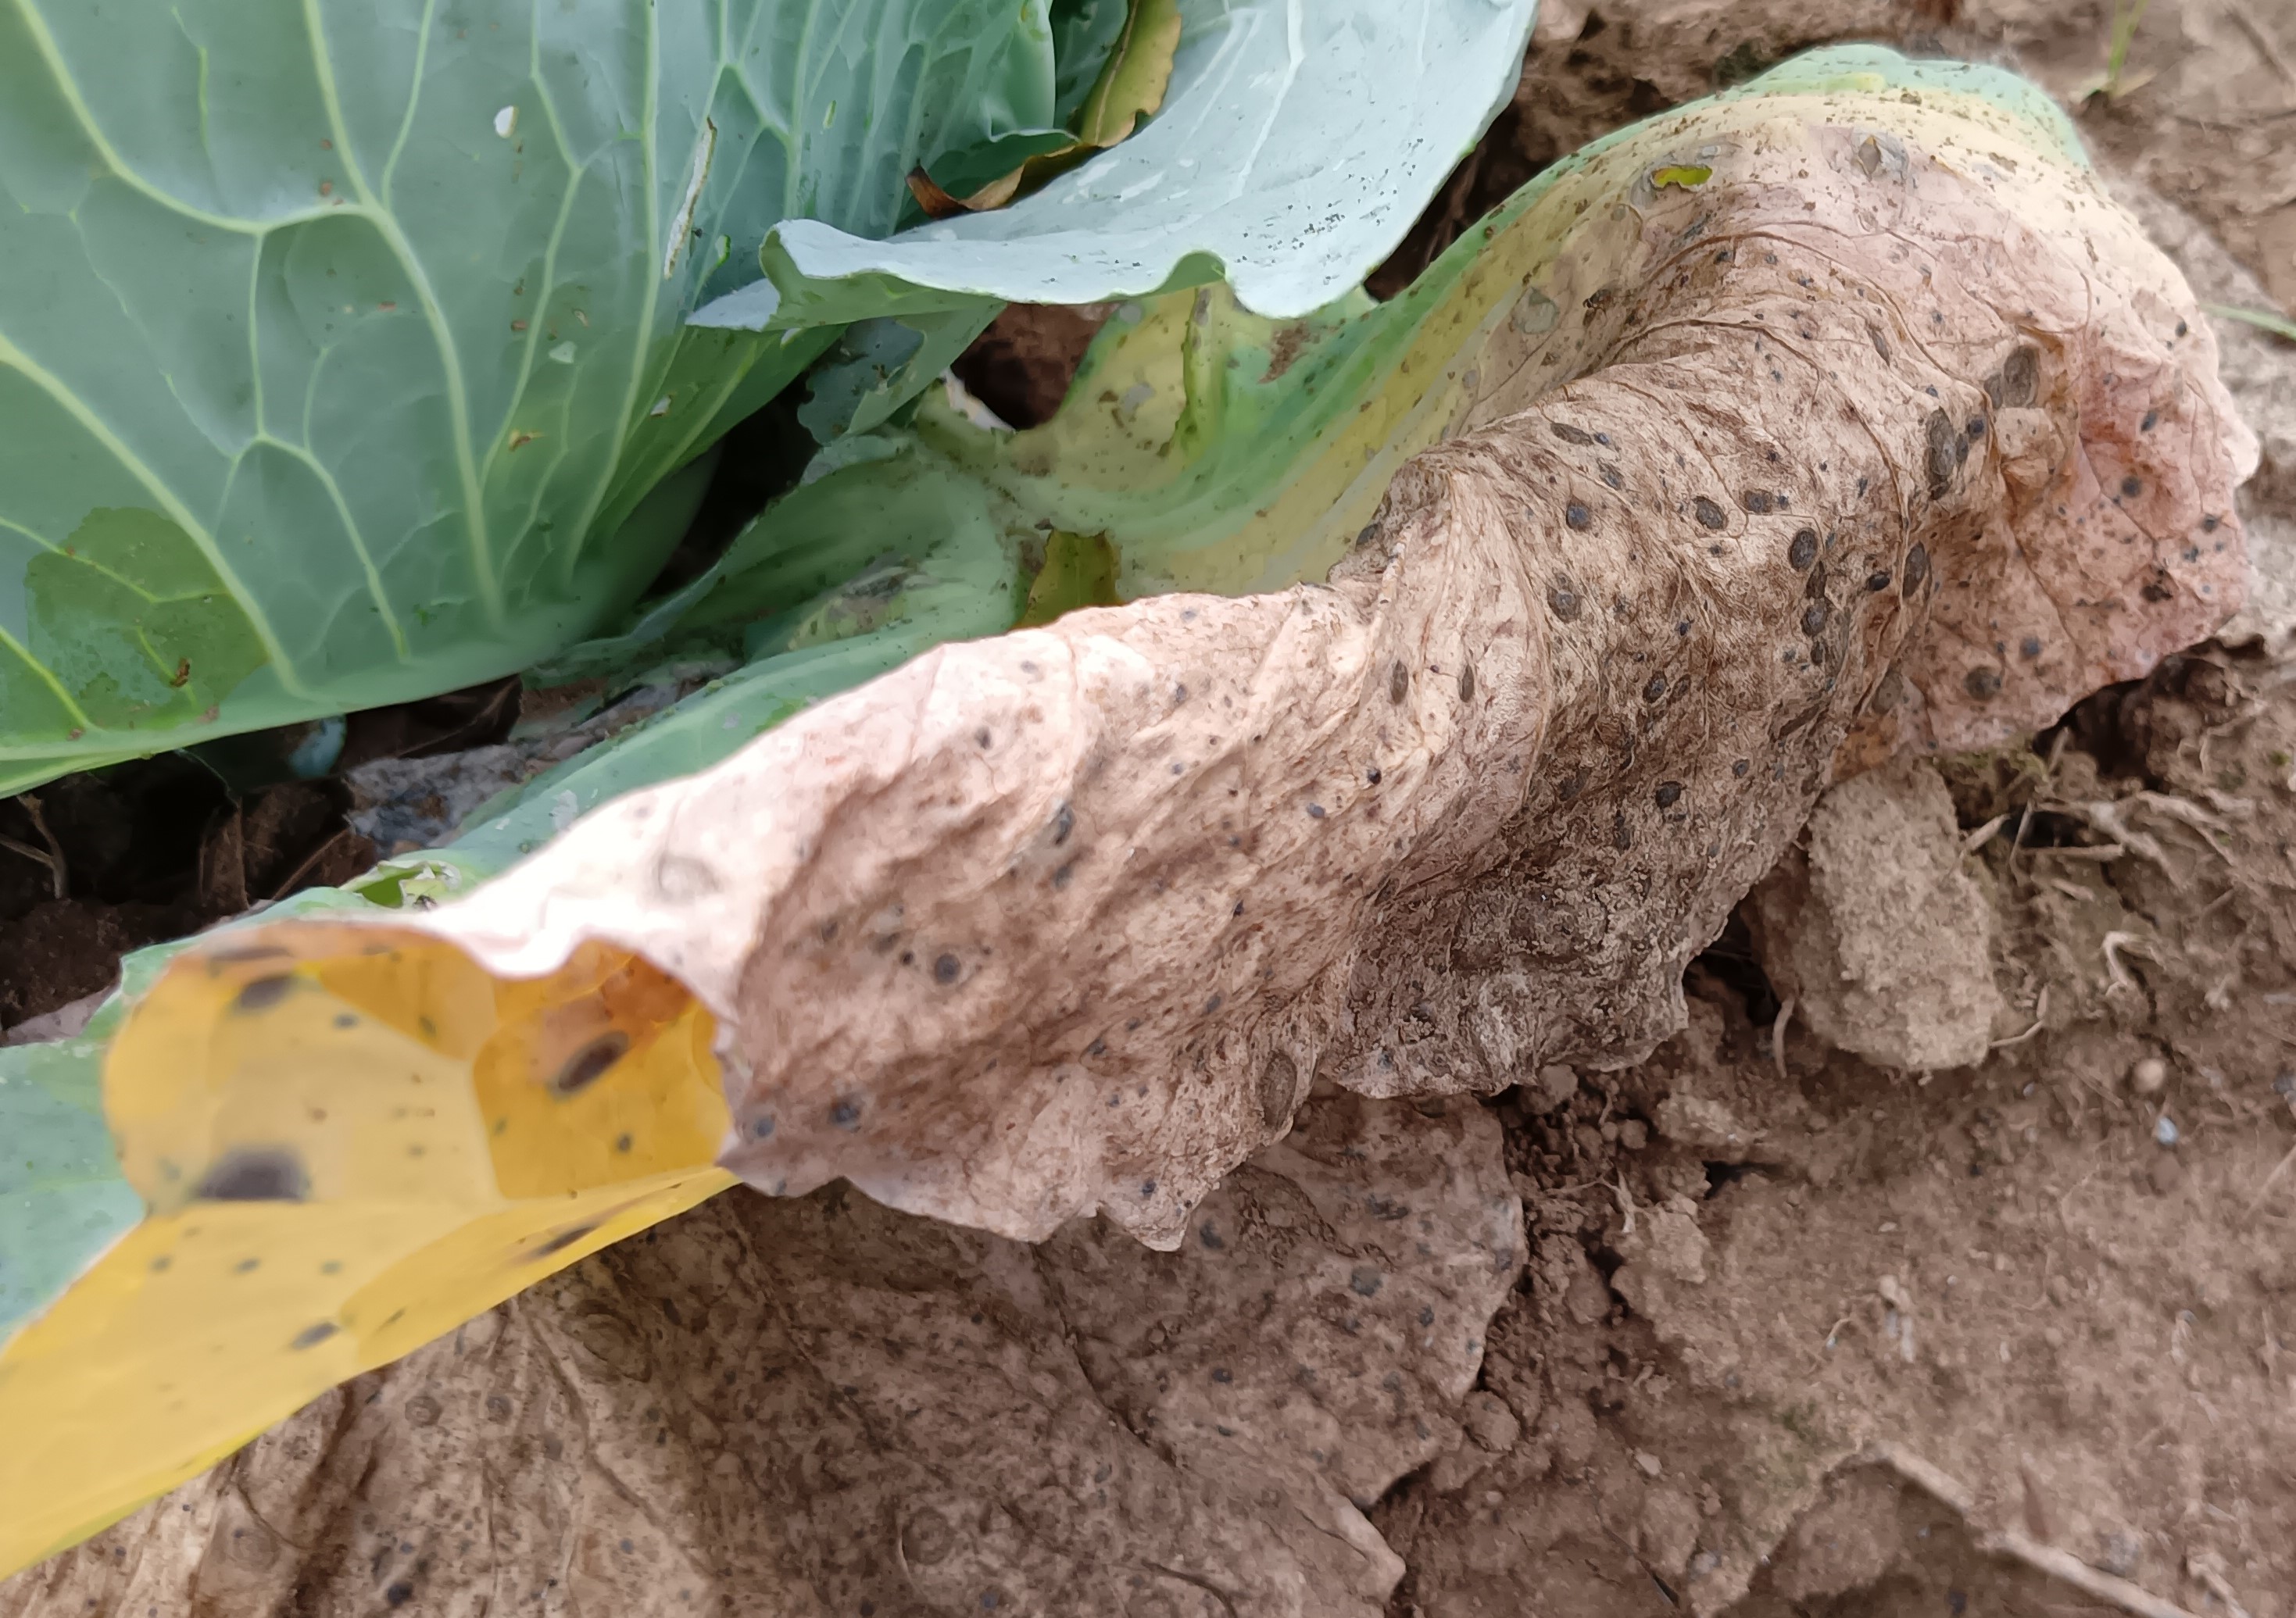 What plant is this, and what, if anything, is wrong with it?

cabbage, alternaria
